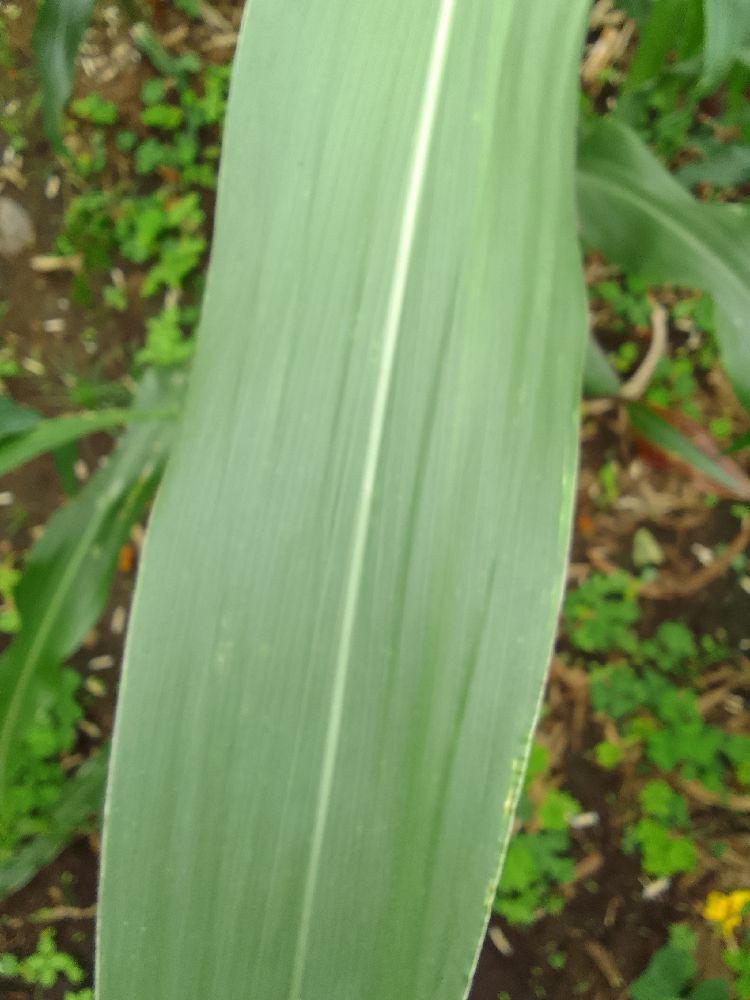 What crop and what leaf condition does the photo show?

maize, healthy
